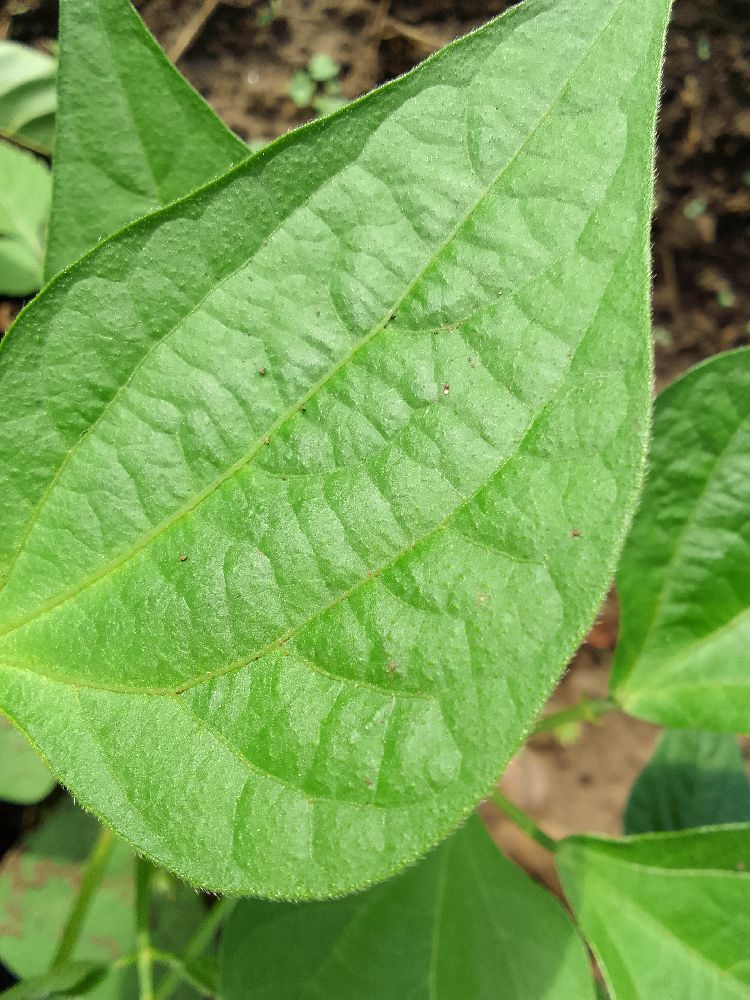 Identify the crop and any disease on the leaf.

common bean, healthy
